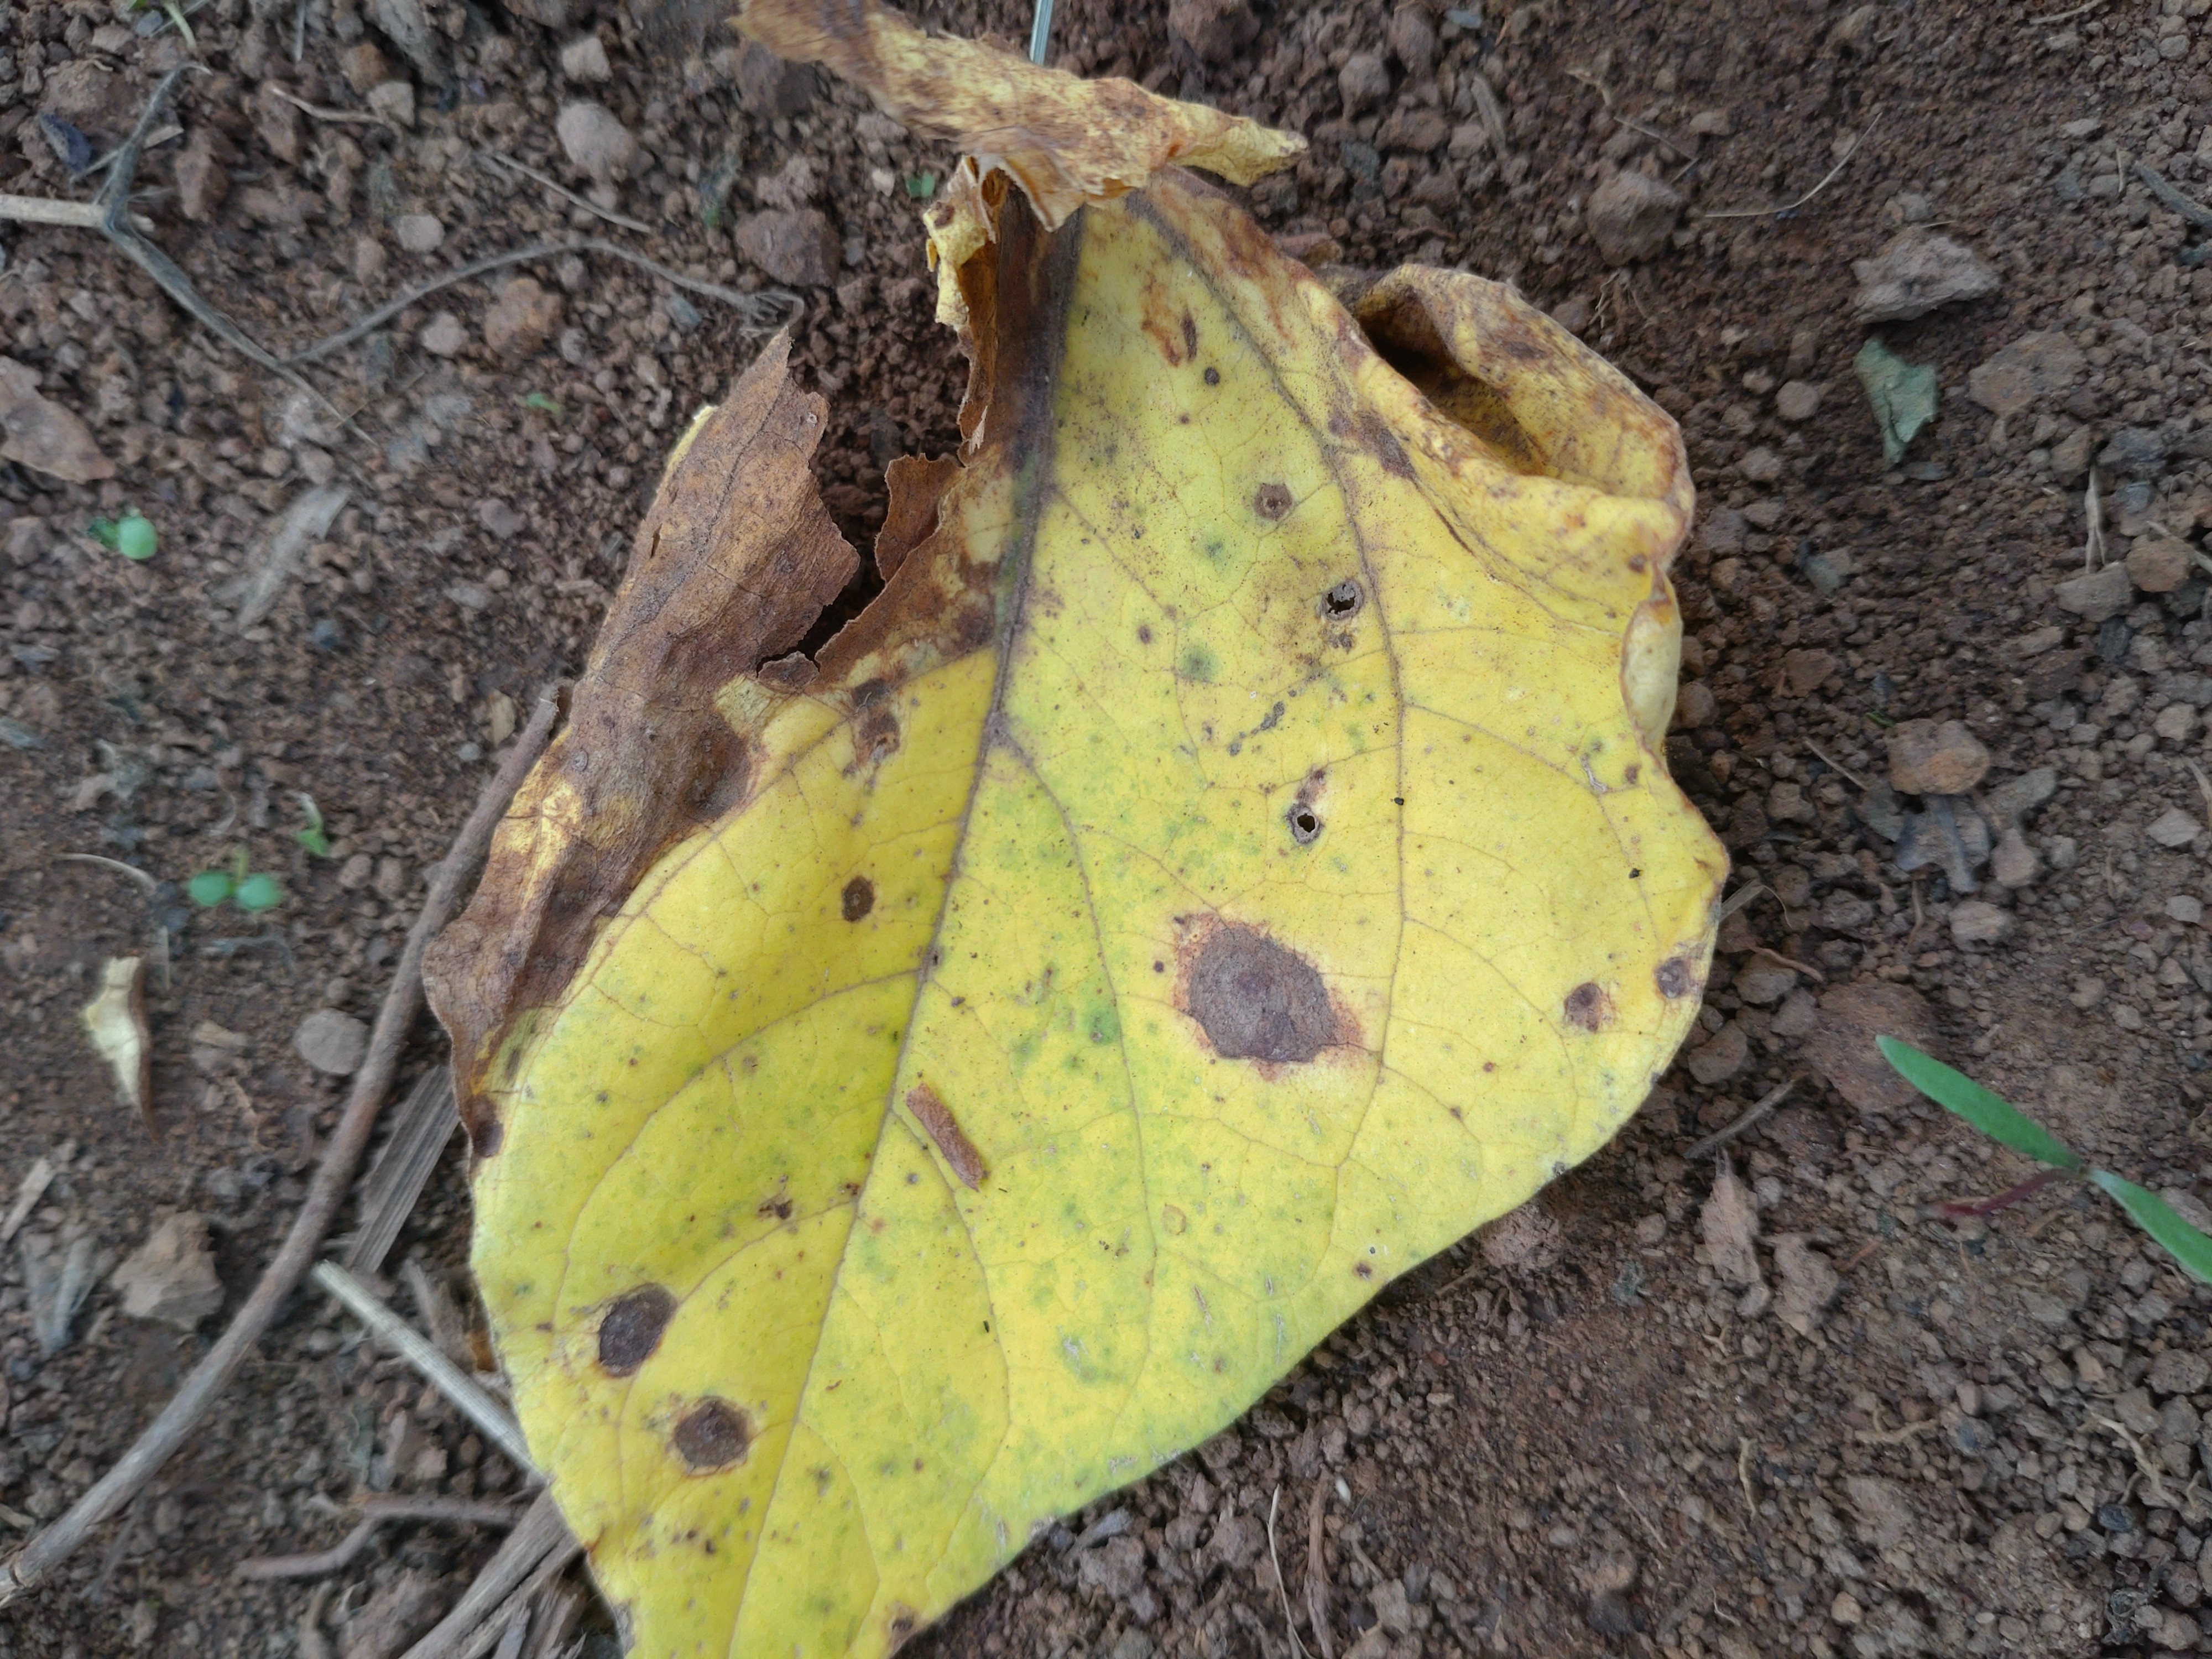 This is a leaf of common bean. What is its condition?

rust
